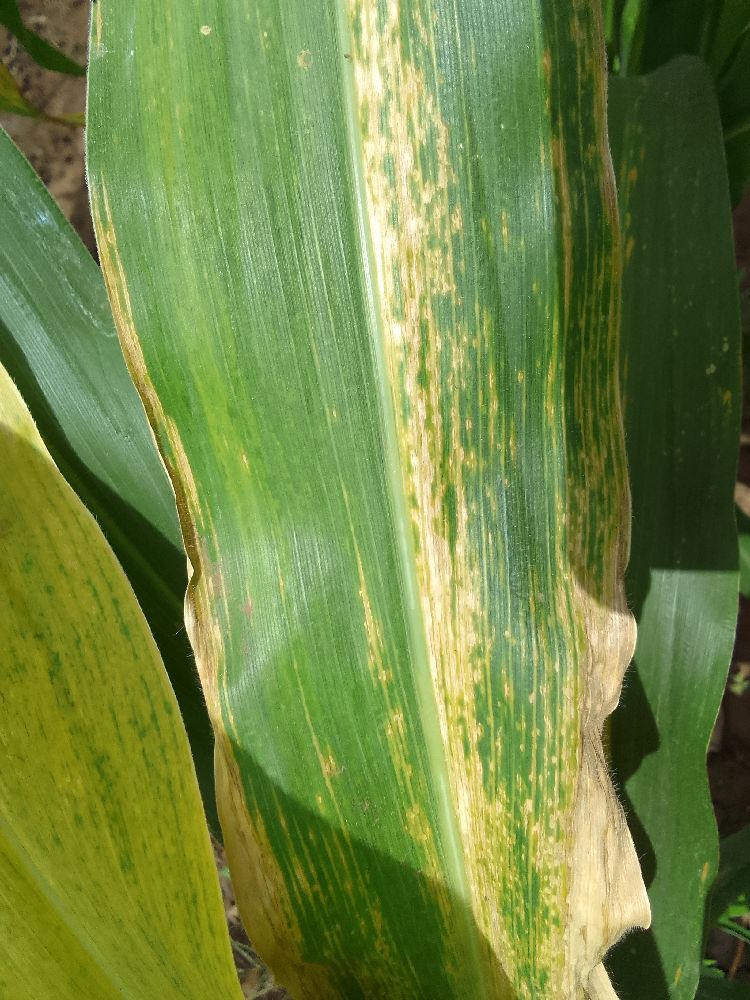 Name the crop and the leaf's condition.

maize, maize lethal necrosis
